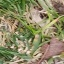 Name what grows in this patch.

grass
